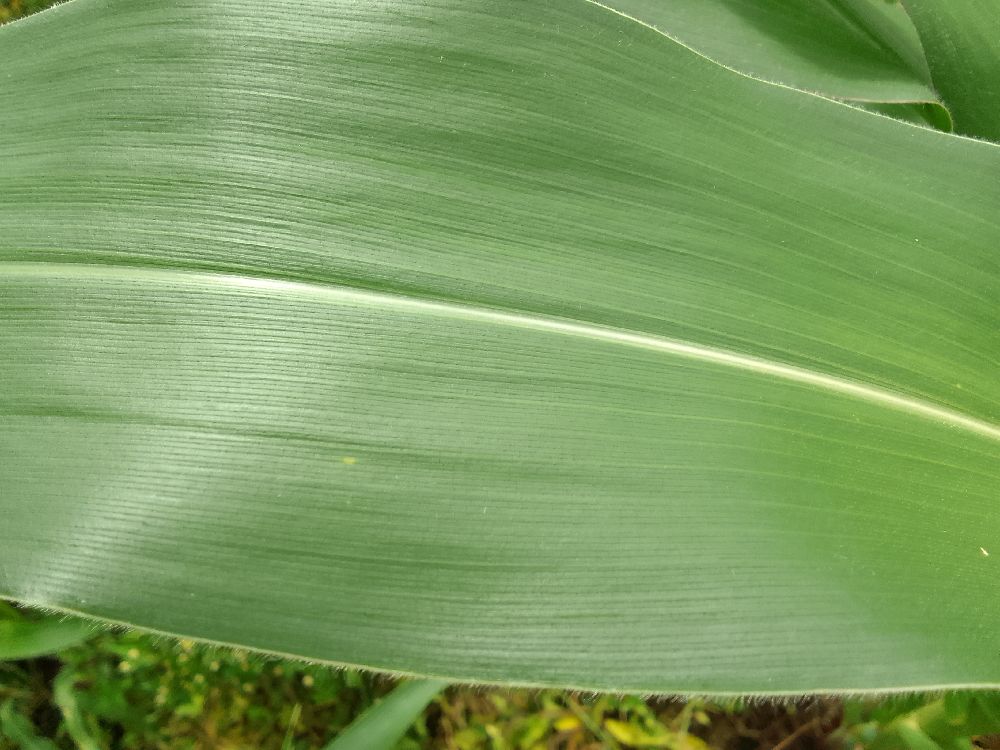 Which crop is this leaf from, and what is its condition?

maize, healthy
